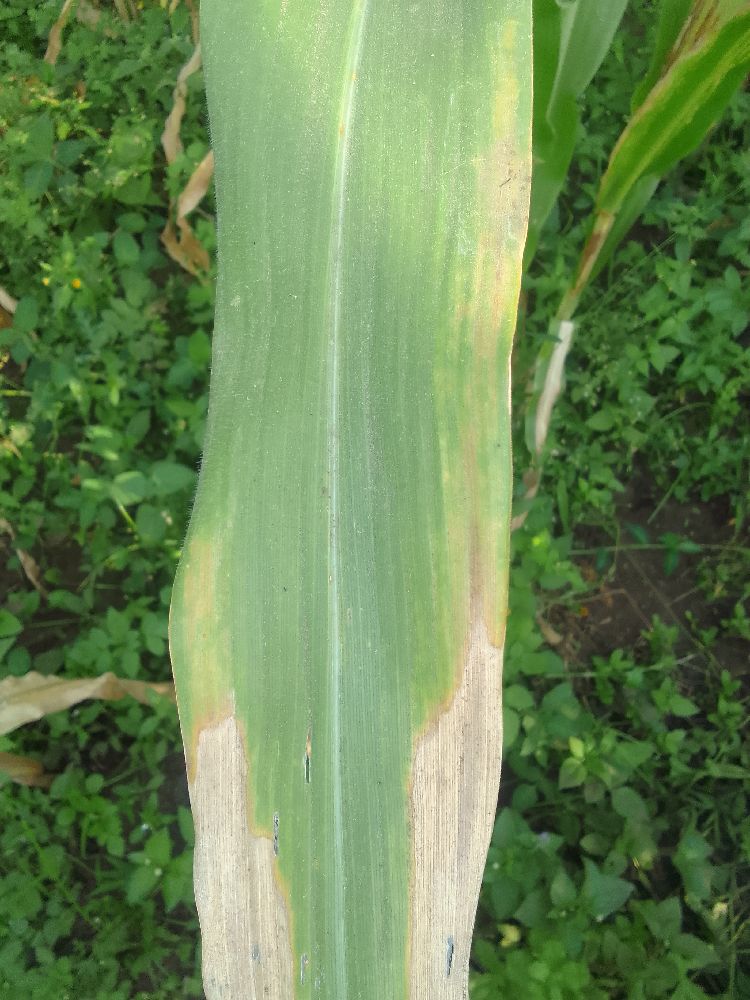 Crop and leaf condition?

maize, maize lethal necrosis
